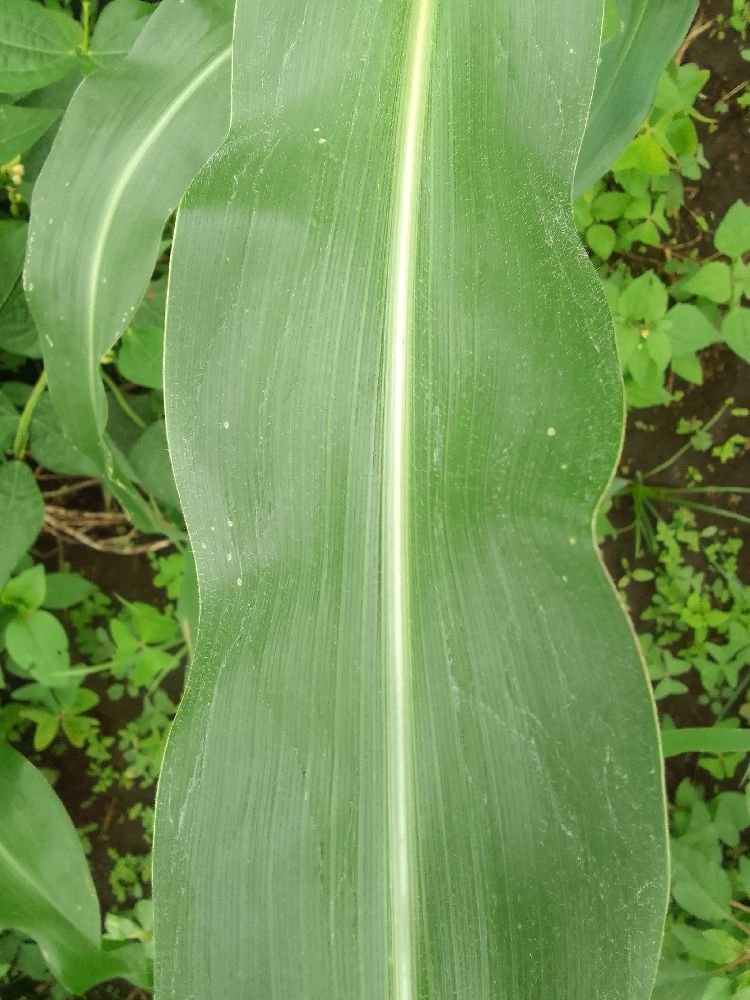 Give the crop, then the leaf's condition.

maize, healthy
